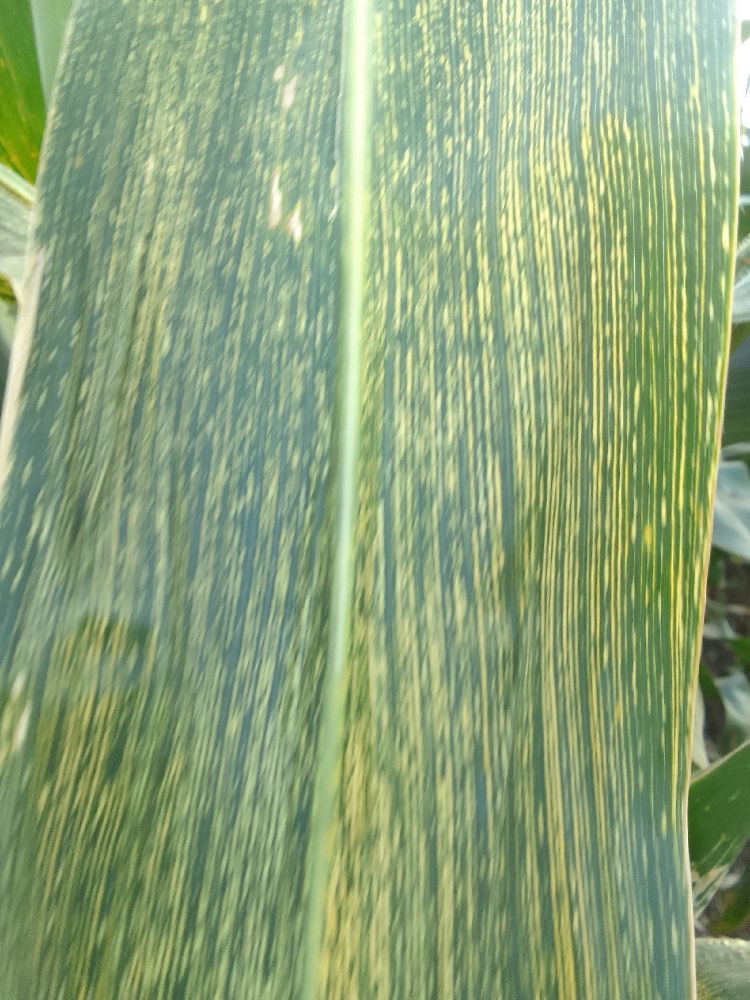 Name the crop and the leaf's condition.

maize, maize streak virus
